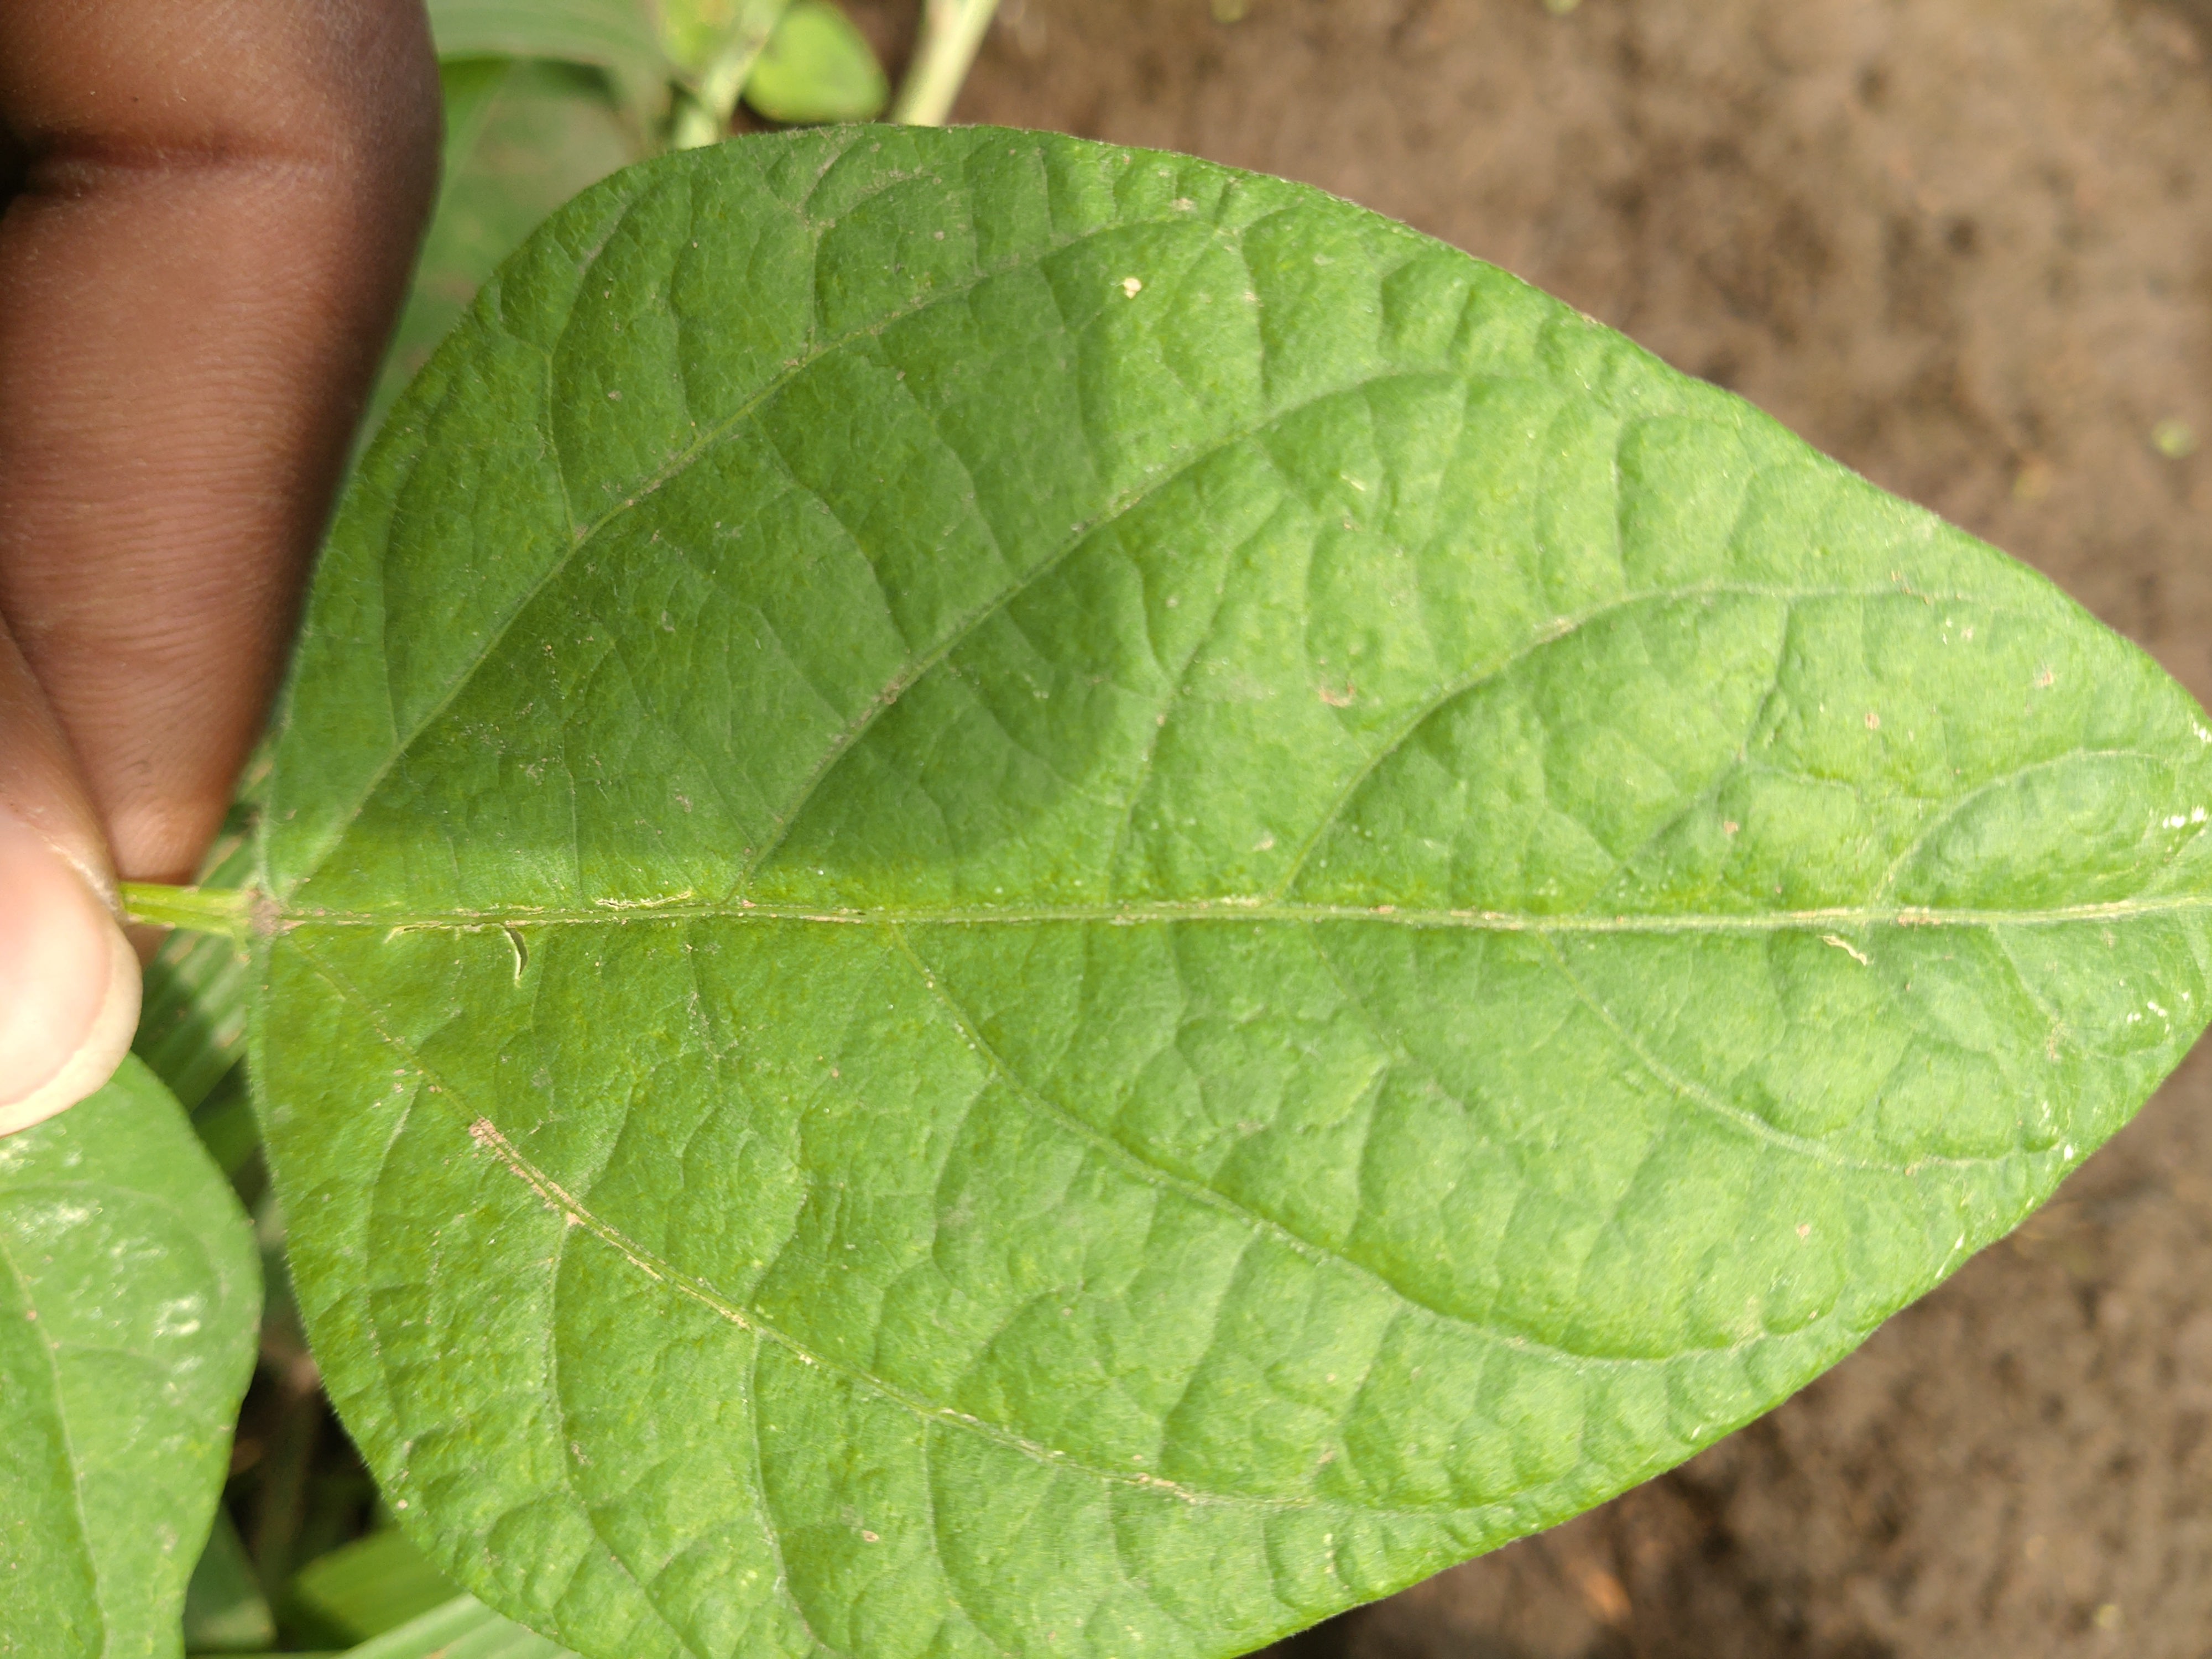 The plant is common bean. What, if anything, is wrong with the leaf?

healthy
